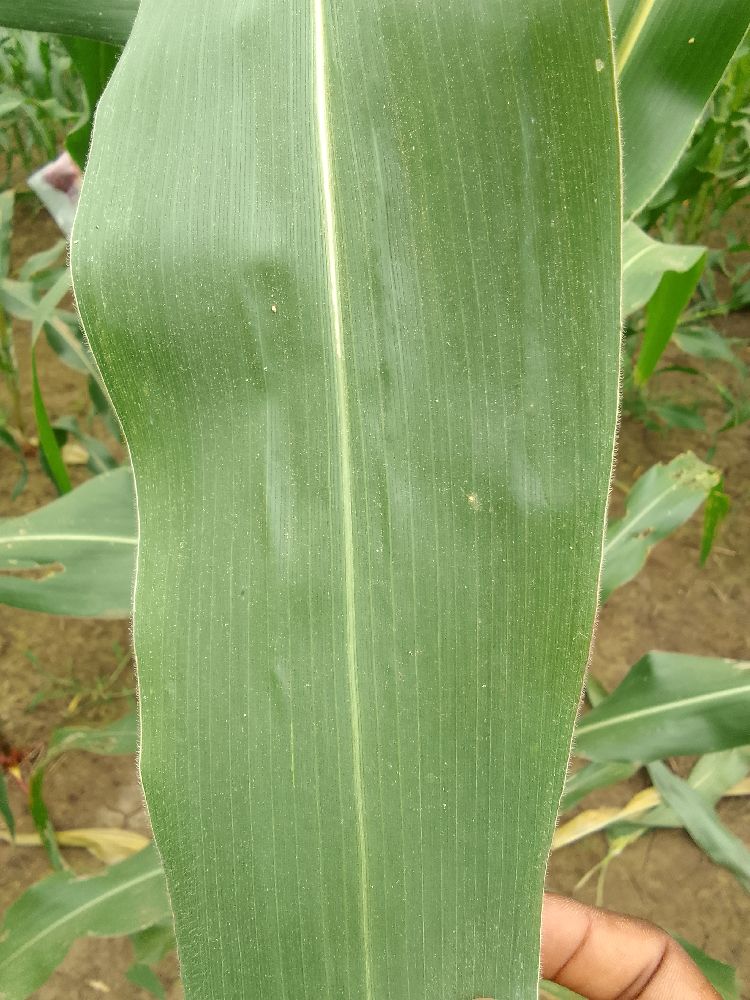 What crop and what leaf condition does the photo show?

maize, healthy
